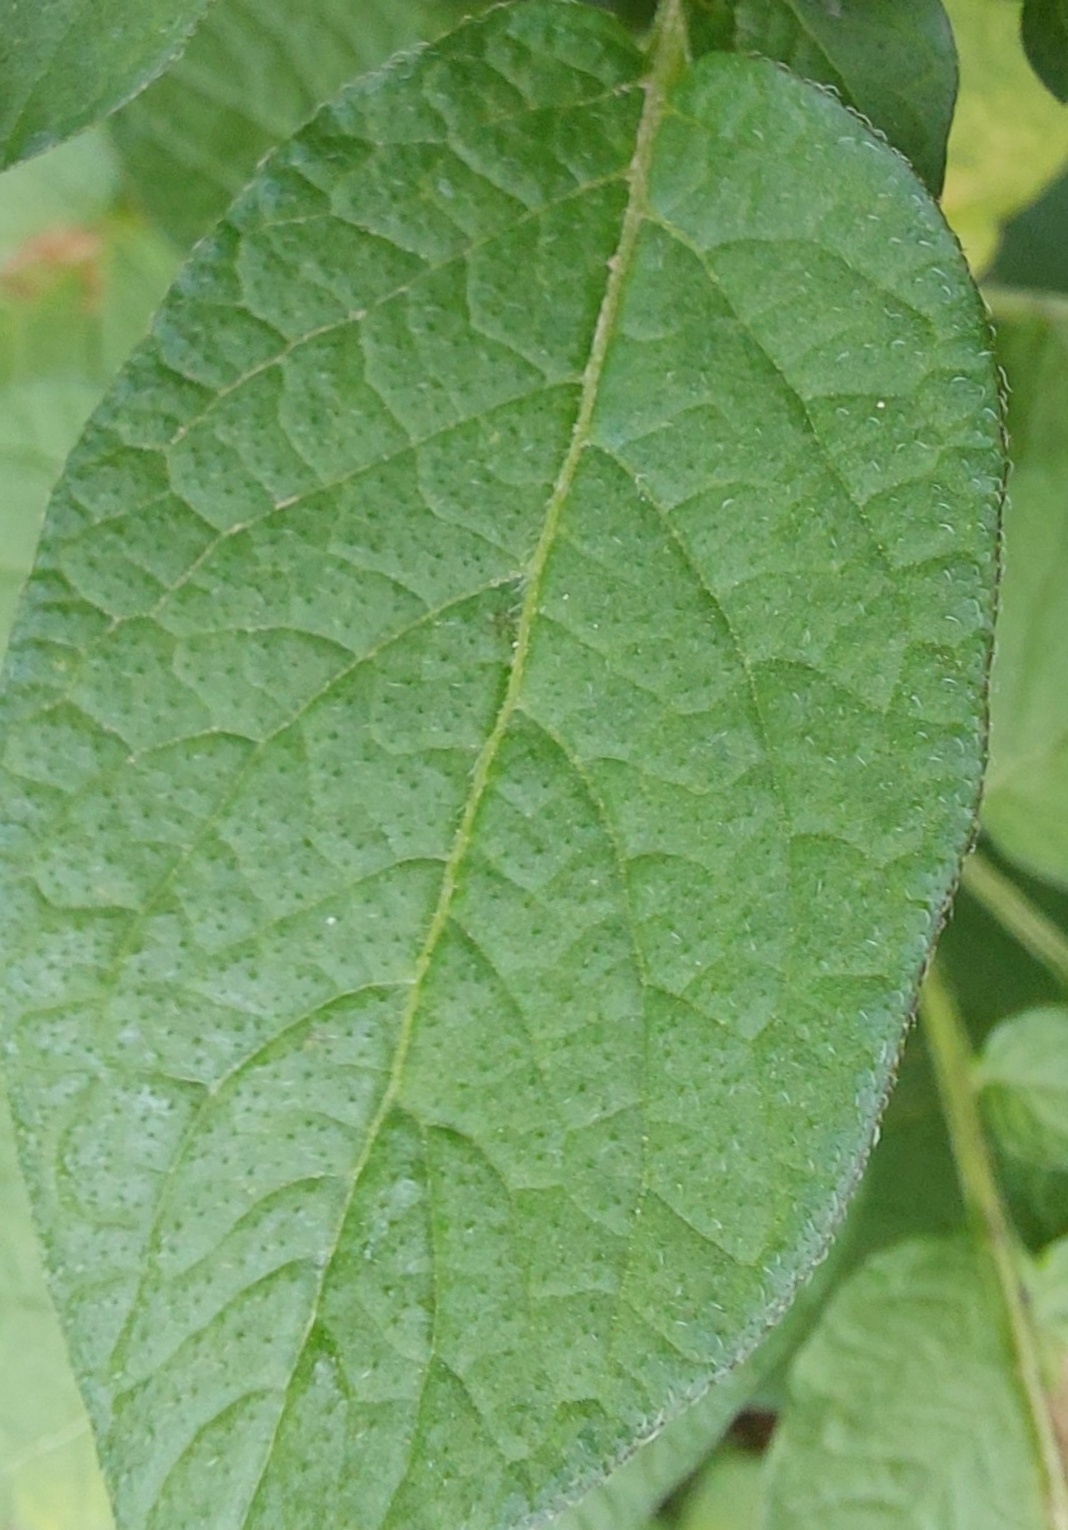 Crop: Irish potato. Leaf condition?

healthy
